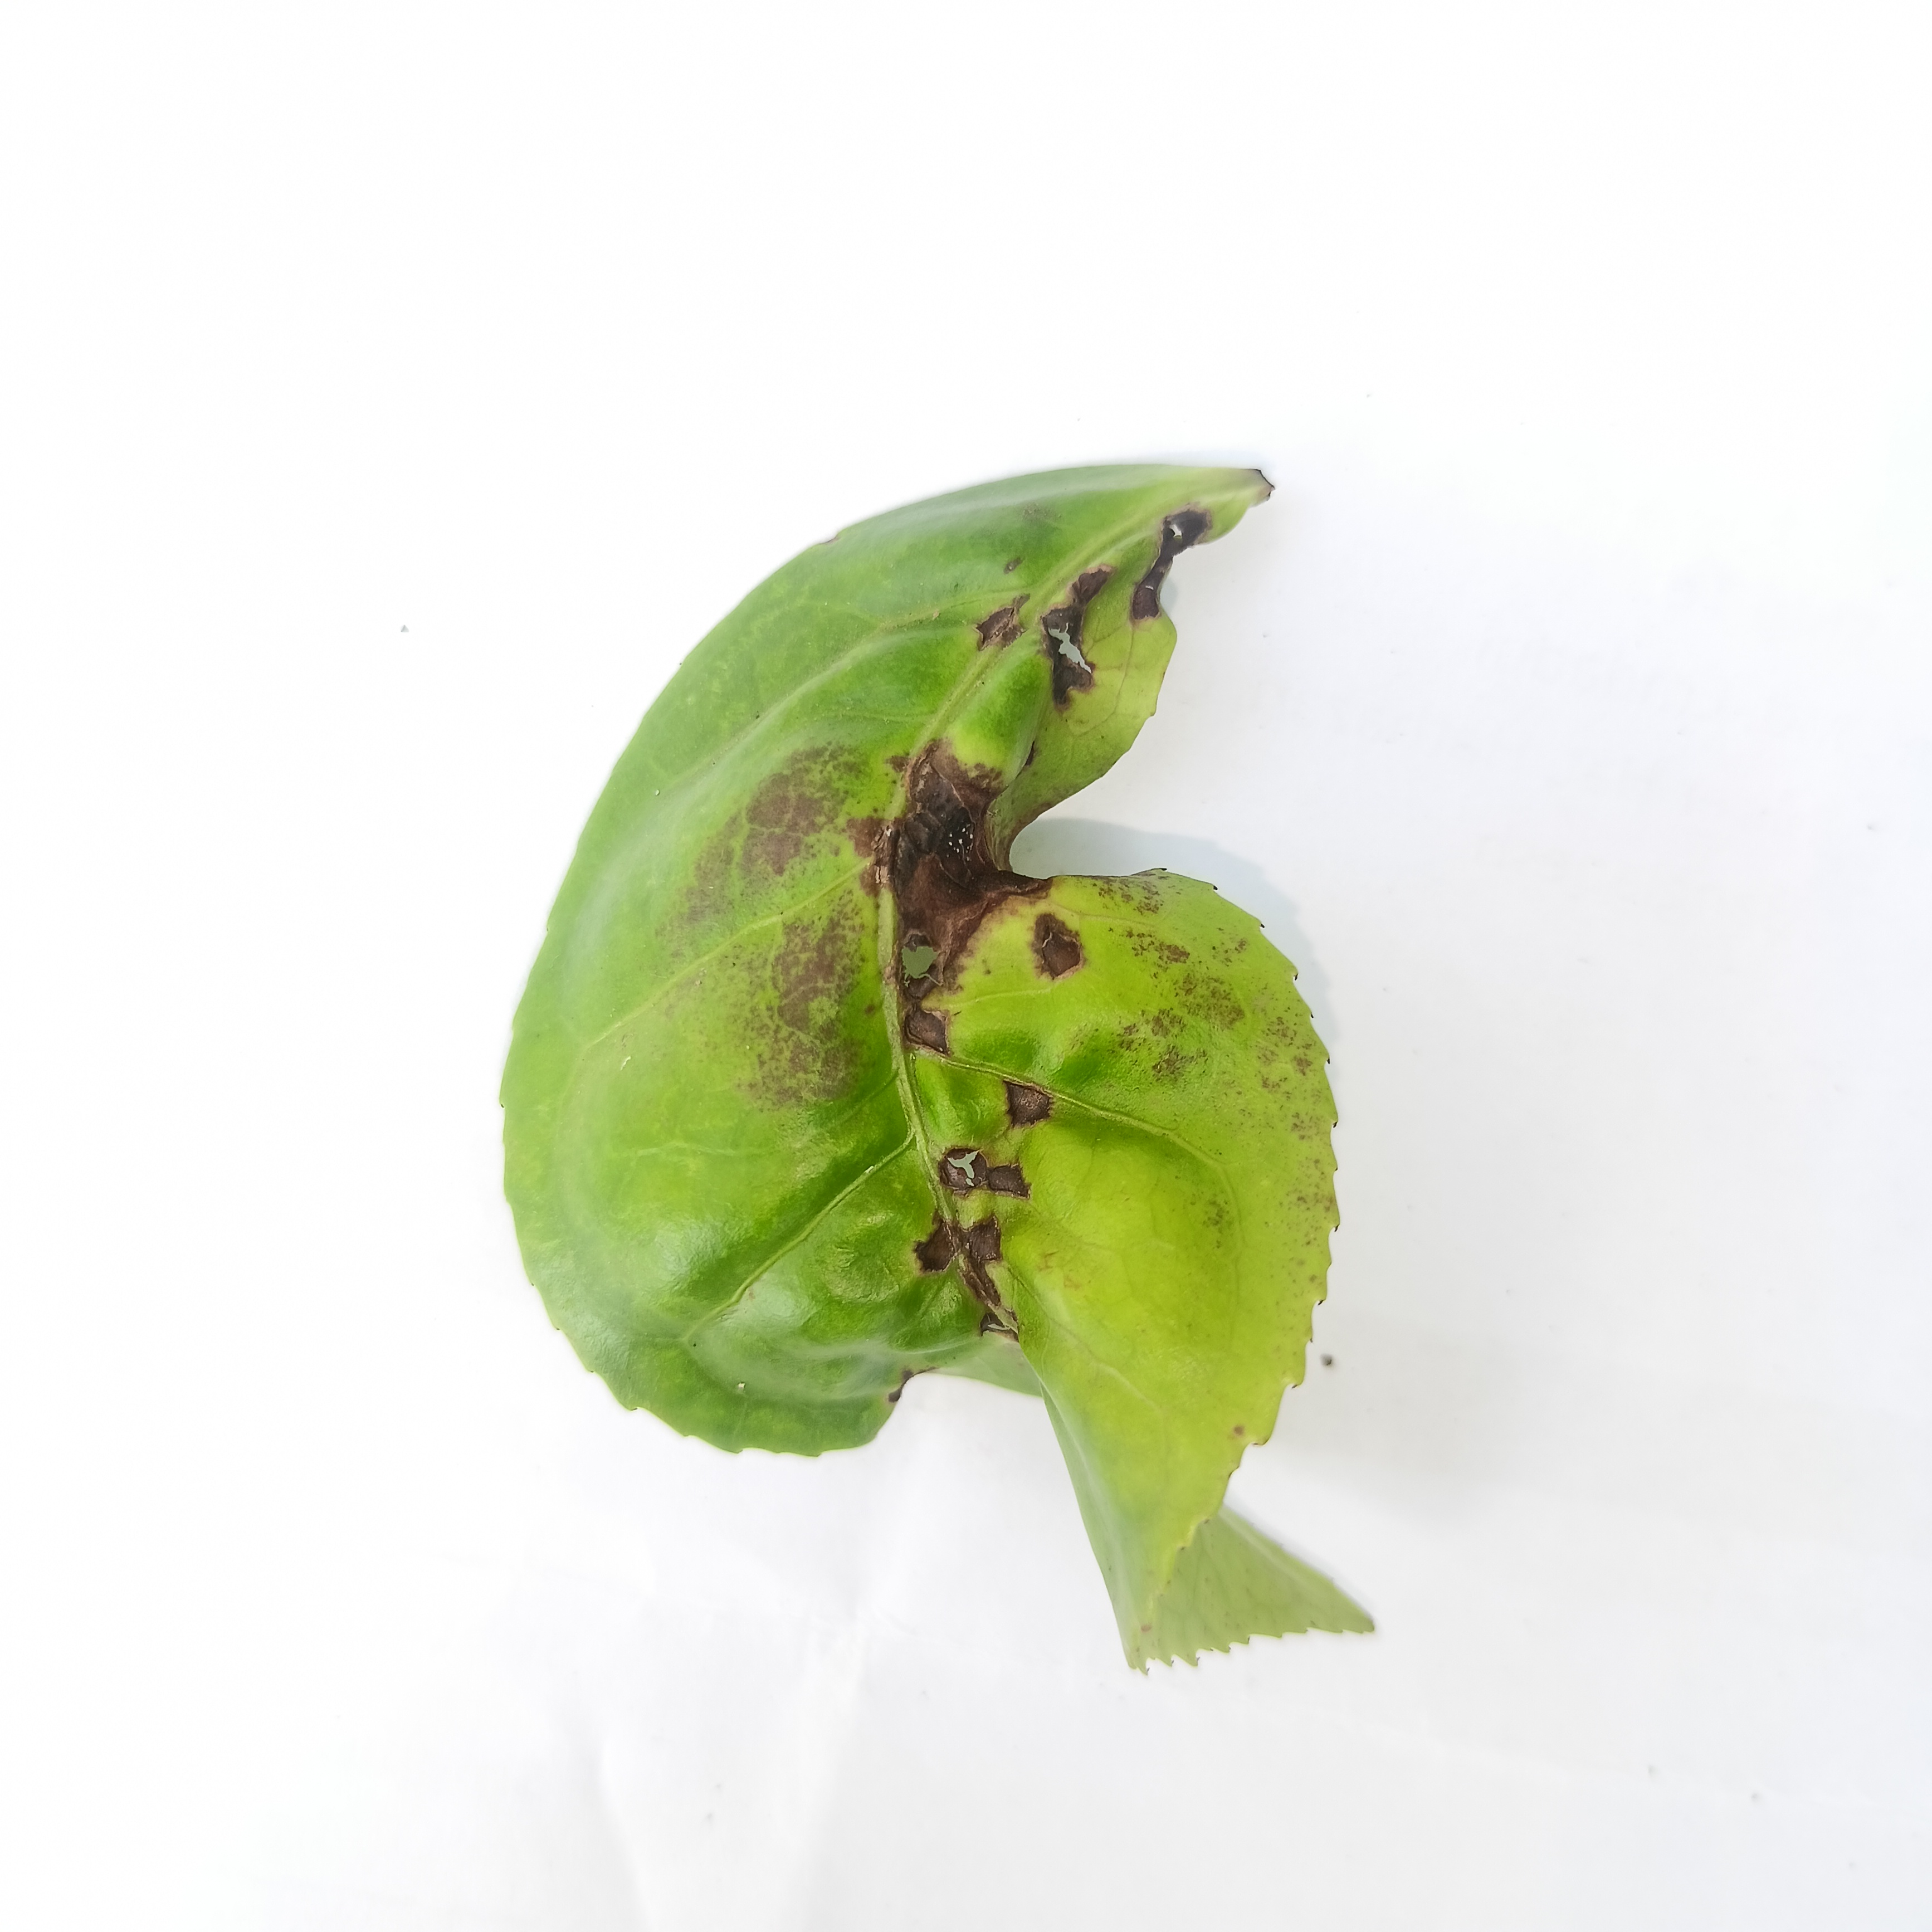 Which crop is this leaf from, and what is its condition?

tea, helopeltis
